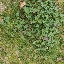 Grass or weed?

unstructured weed
